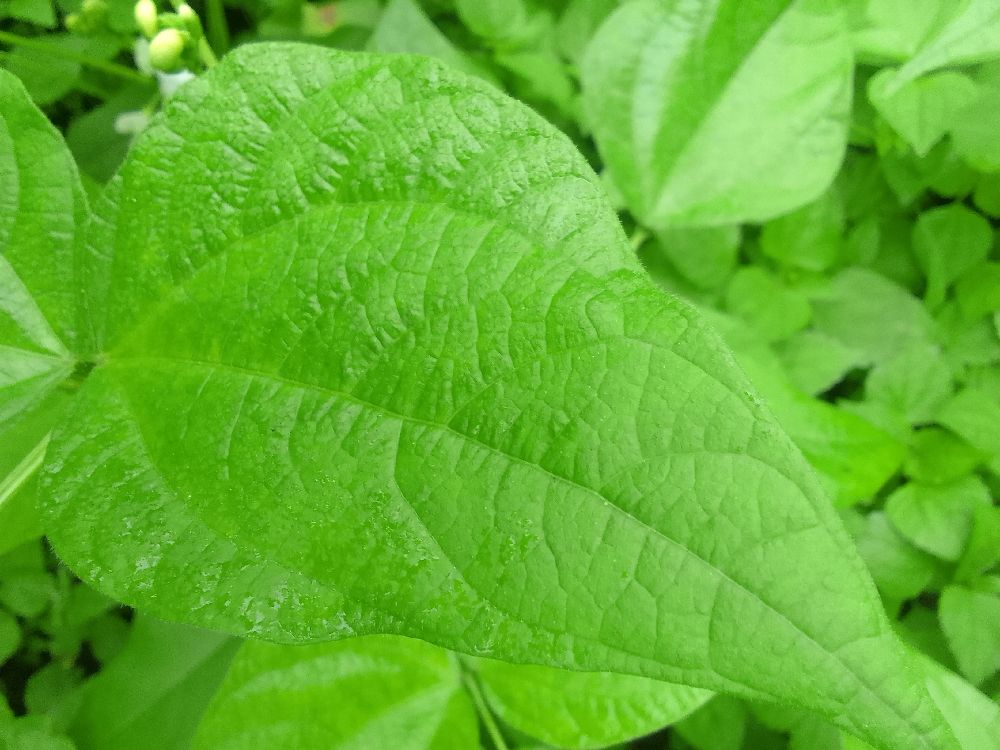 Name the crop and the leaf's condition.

common bean, healthy
